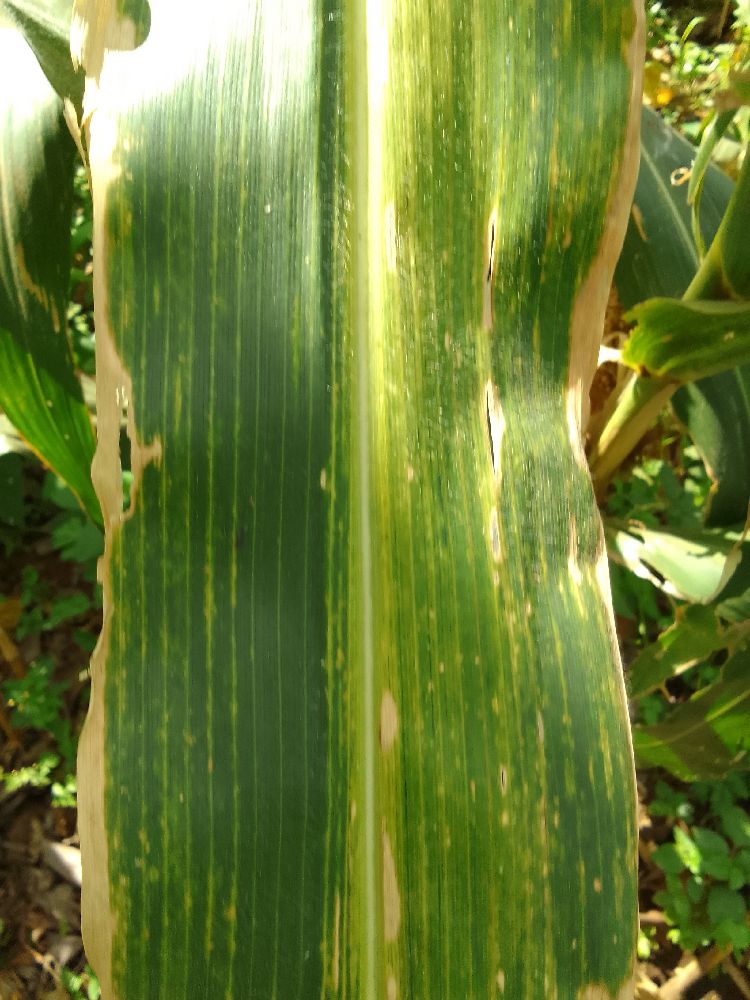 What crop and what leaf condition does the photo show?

maize, maize lethal necrosis
